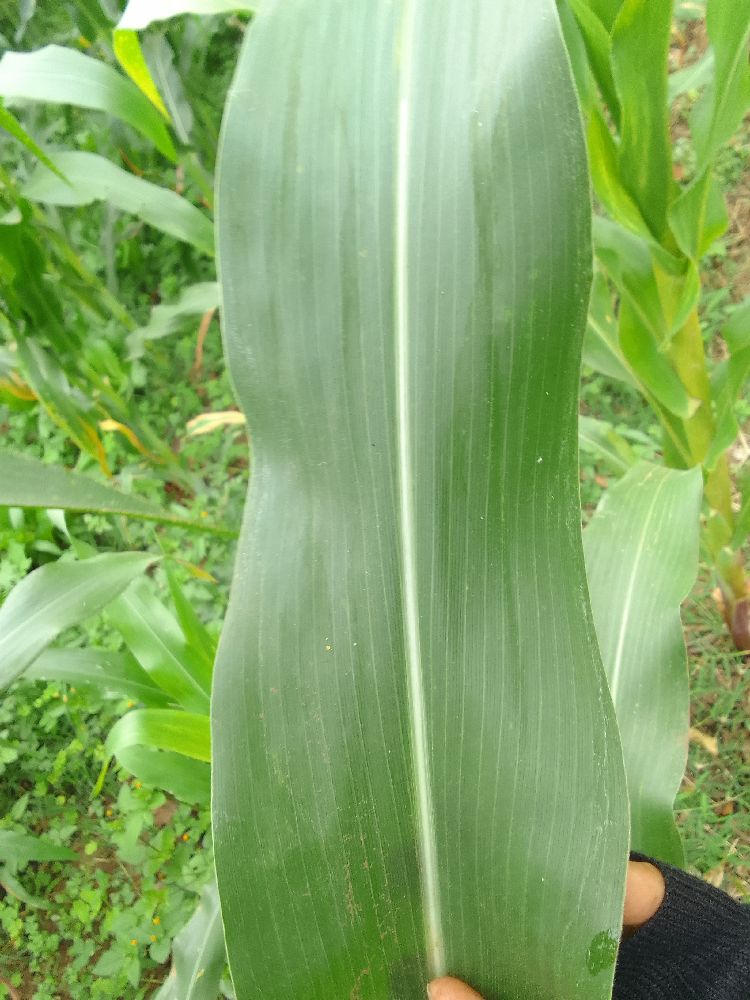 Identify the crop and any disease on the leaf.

maize, healthy
